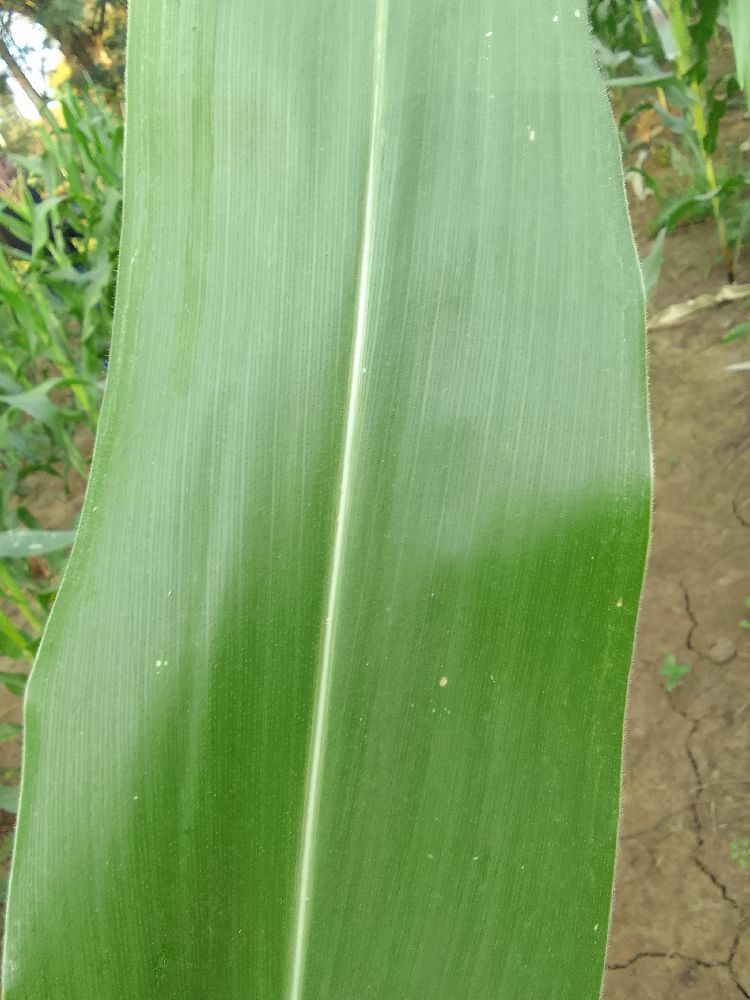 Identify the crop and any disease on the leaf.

maize, healthy
